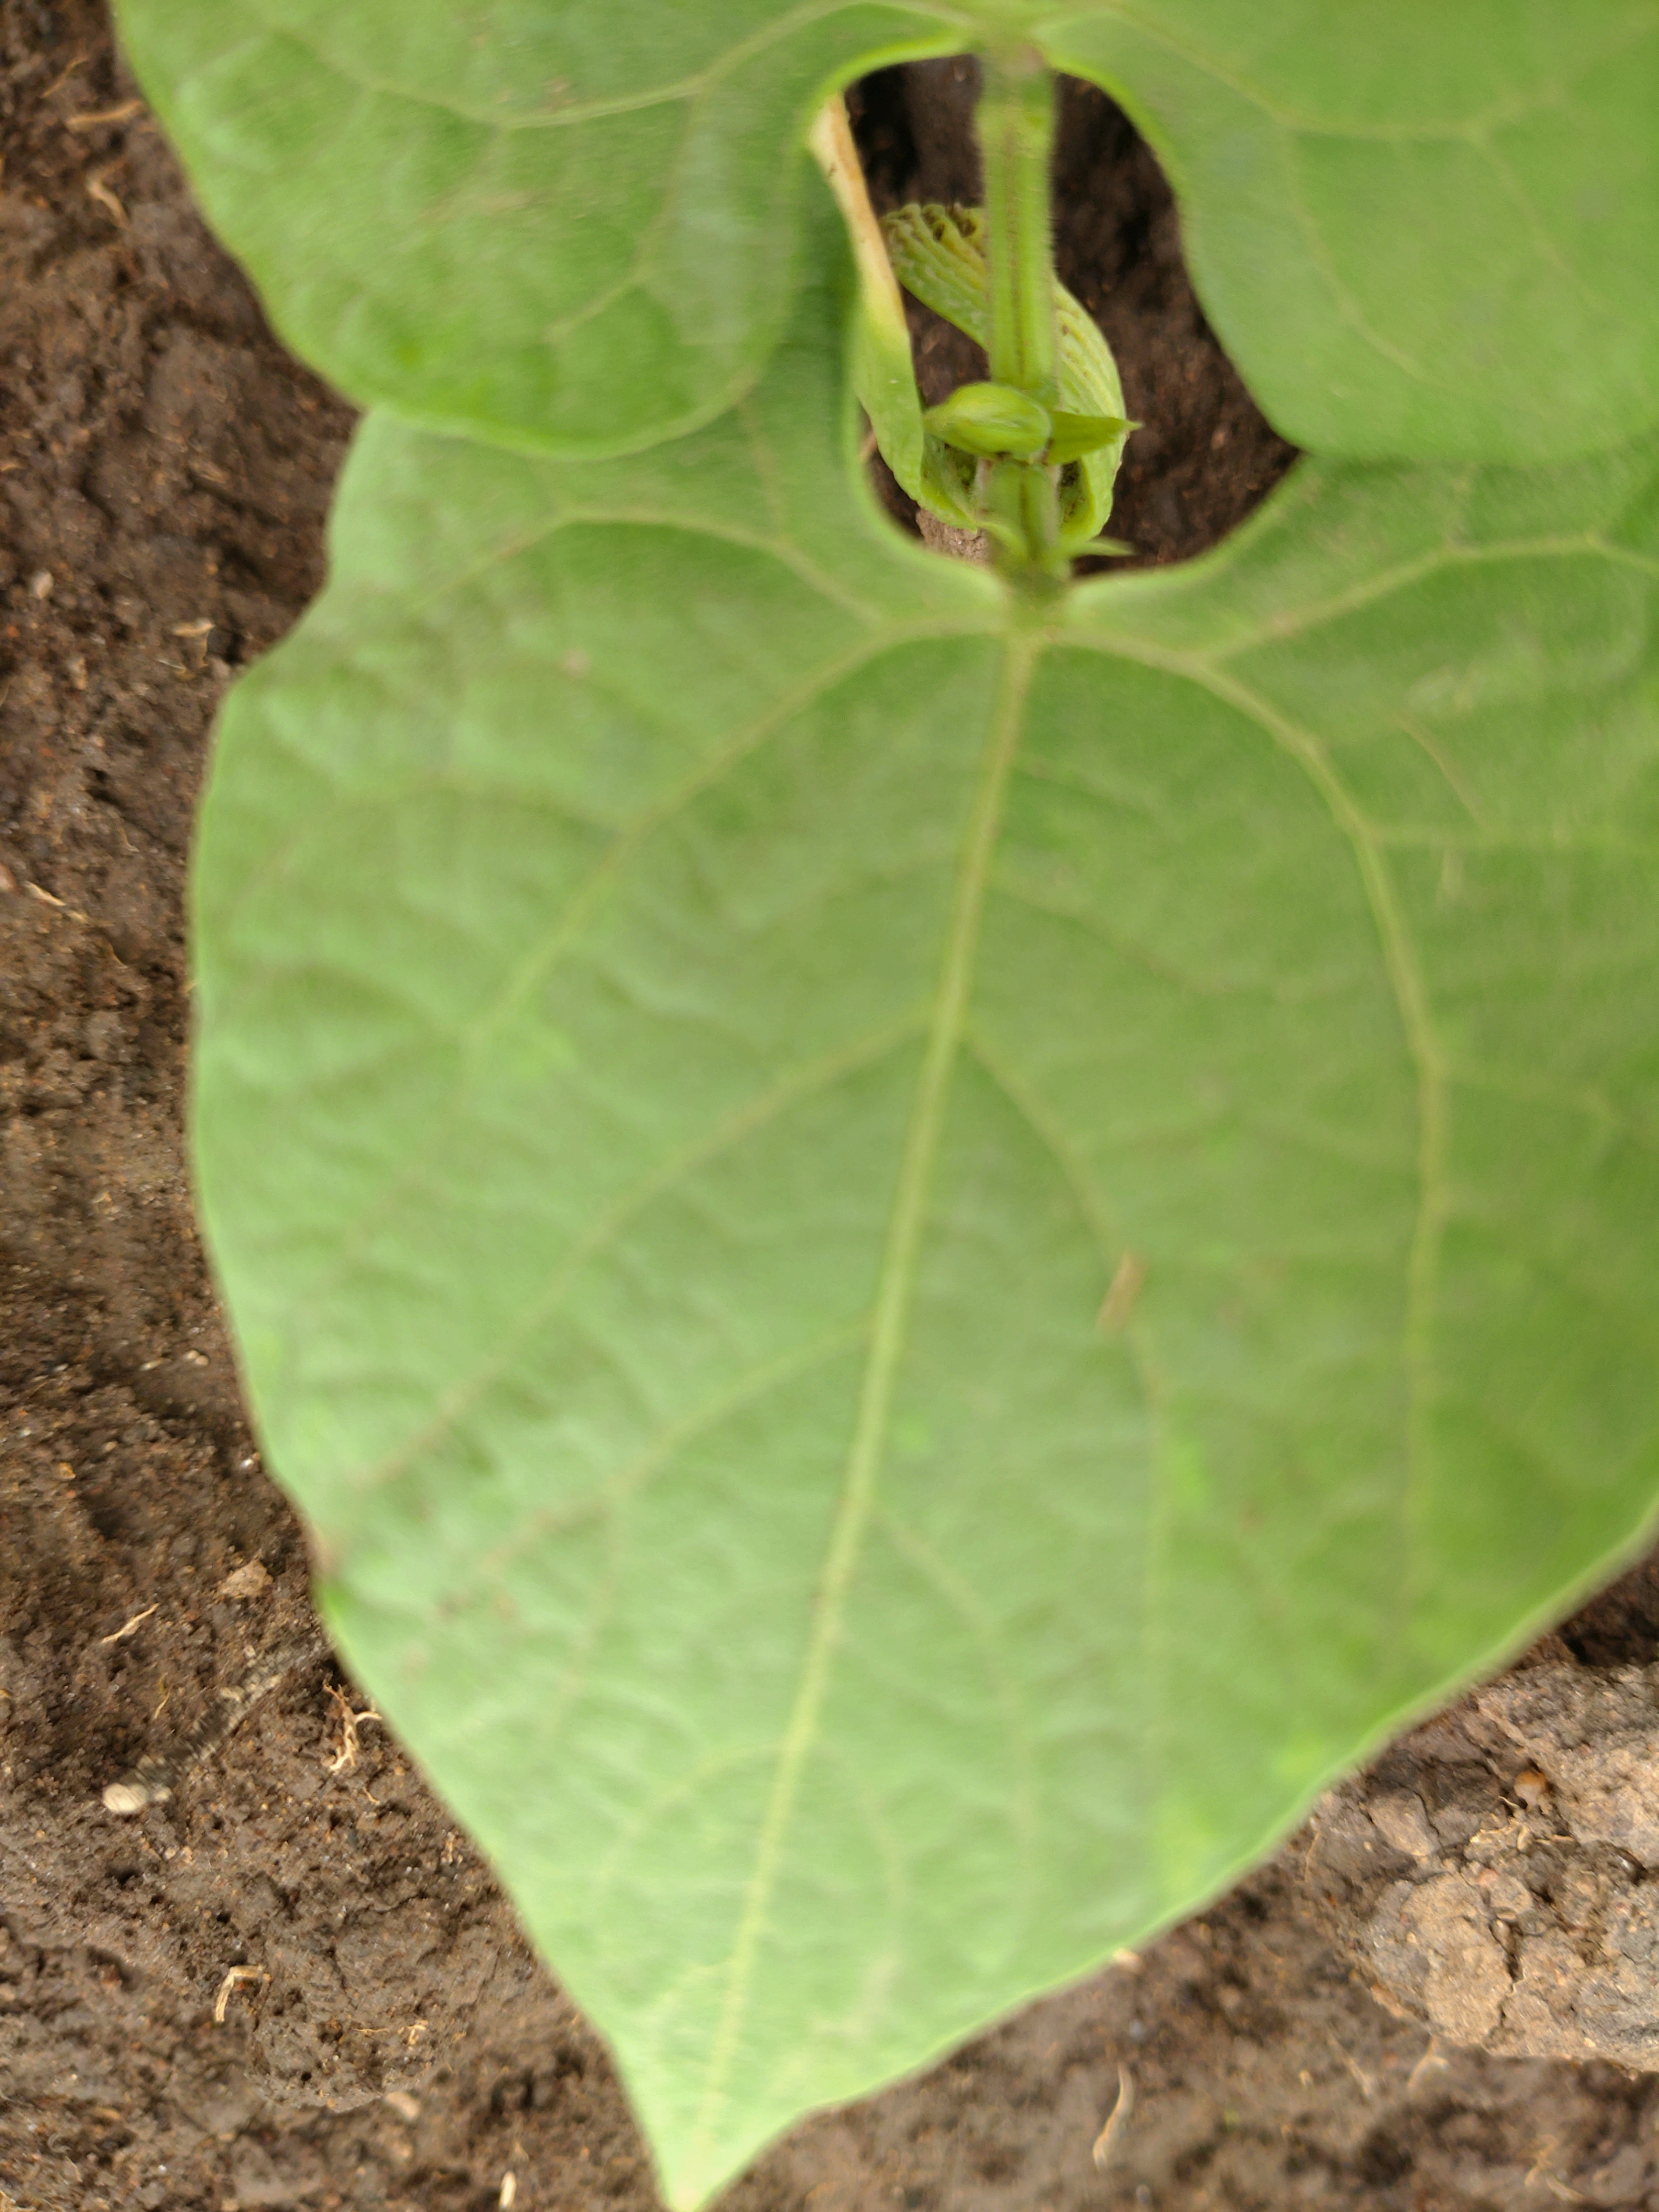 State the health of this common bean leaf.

healthy
